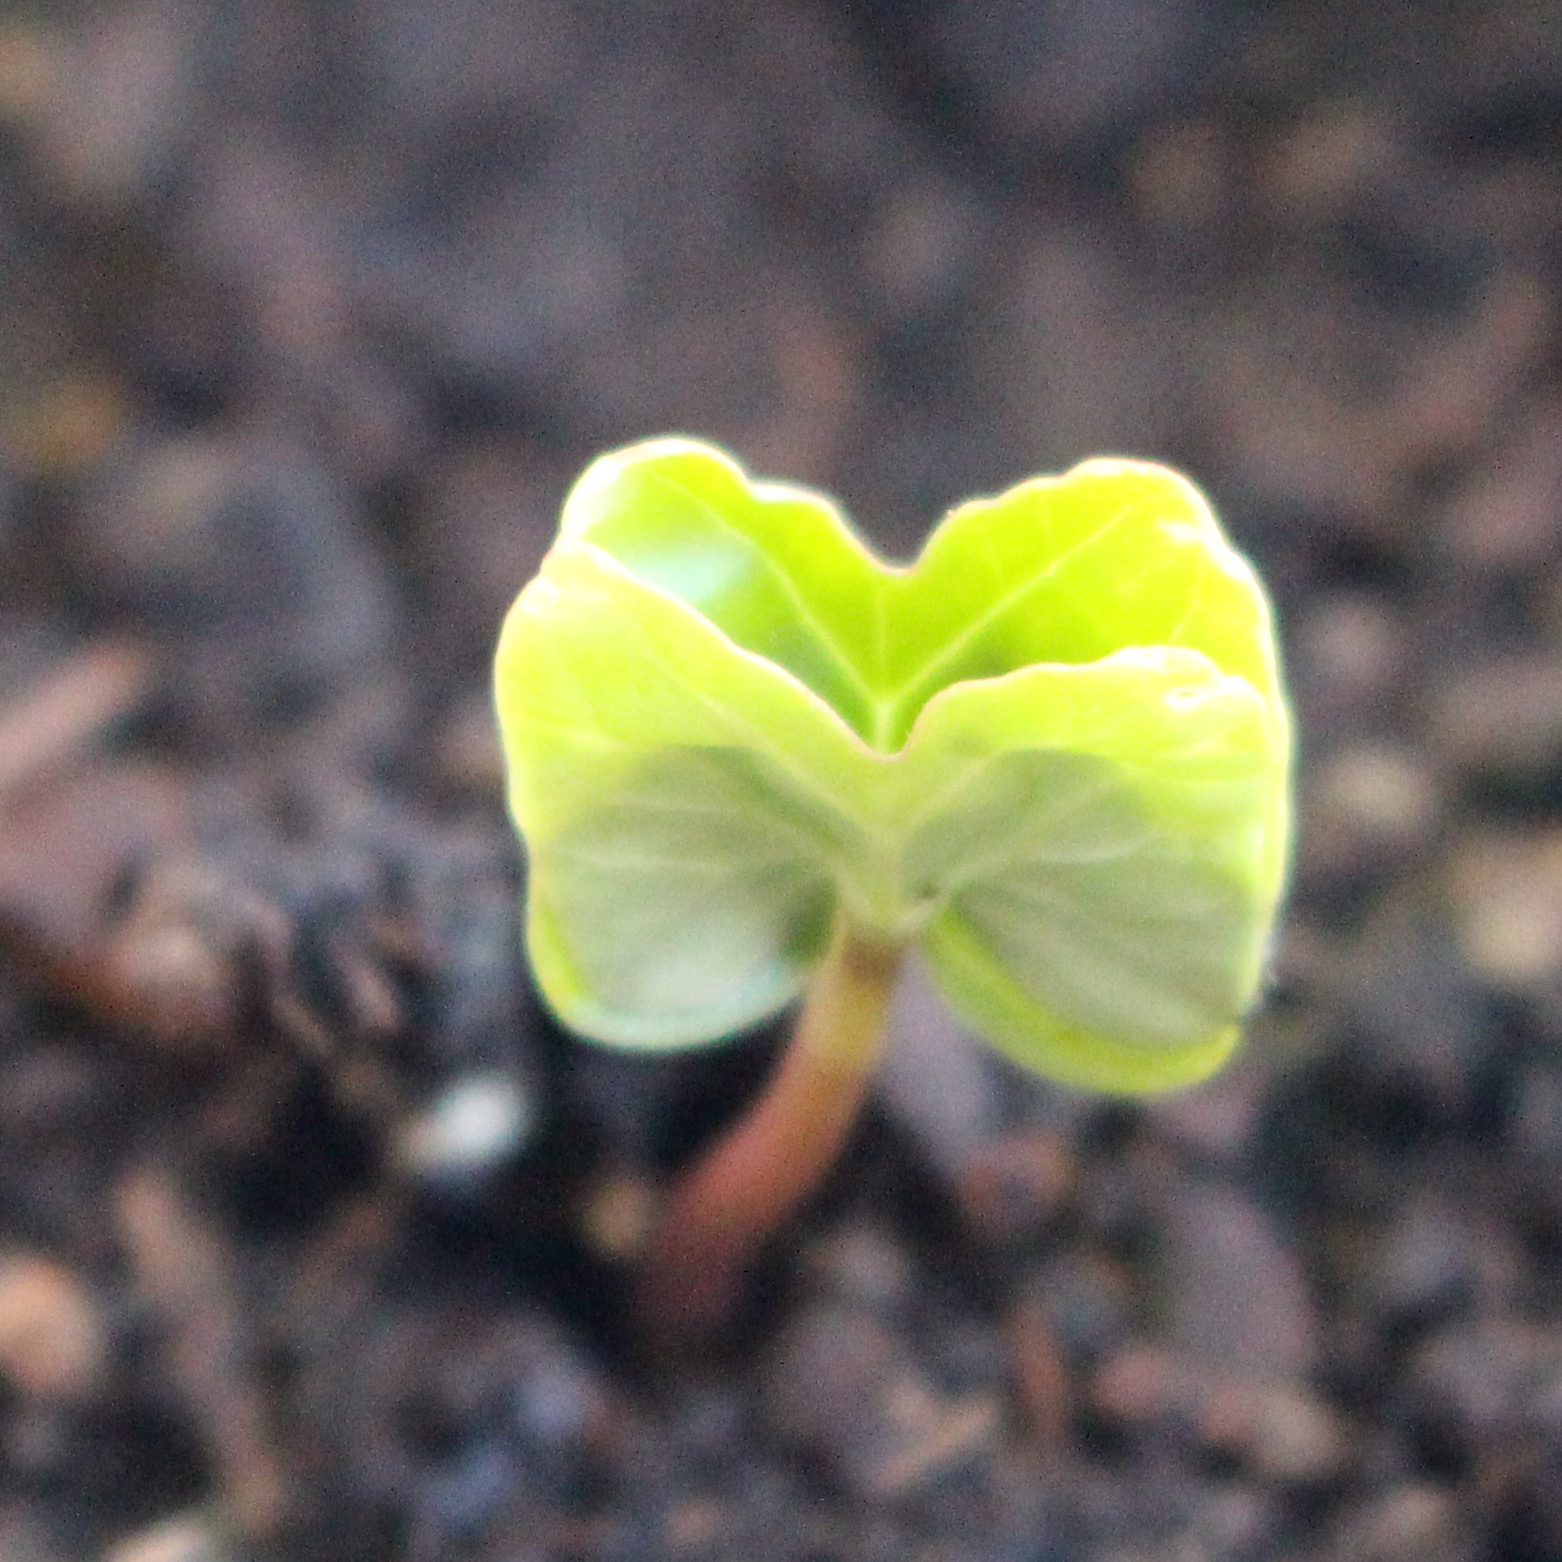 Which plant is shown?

Convolvulus arvensis
